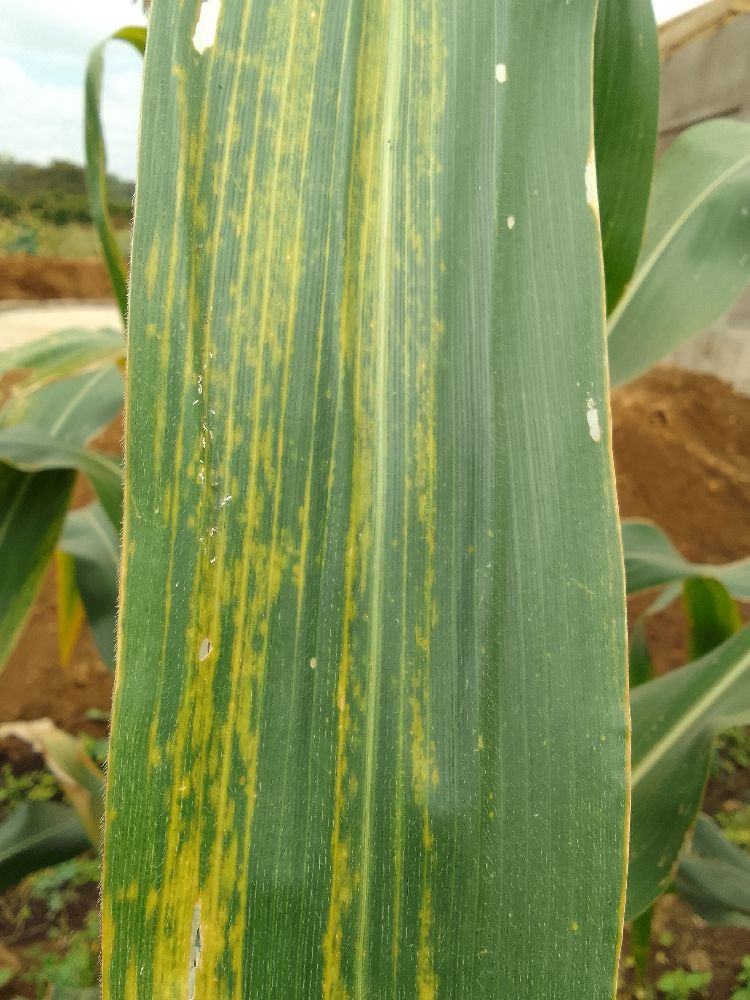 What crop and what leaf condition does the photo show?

maize, maize lethal necrosis
